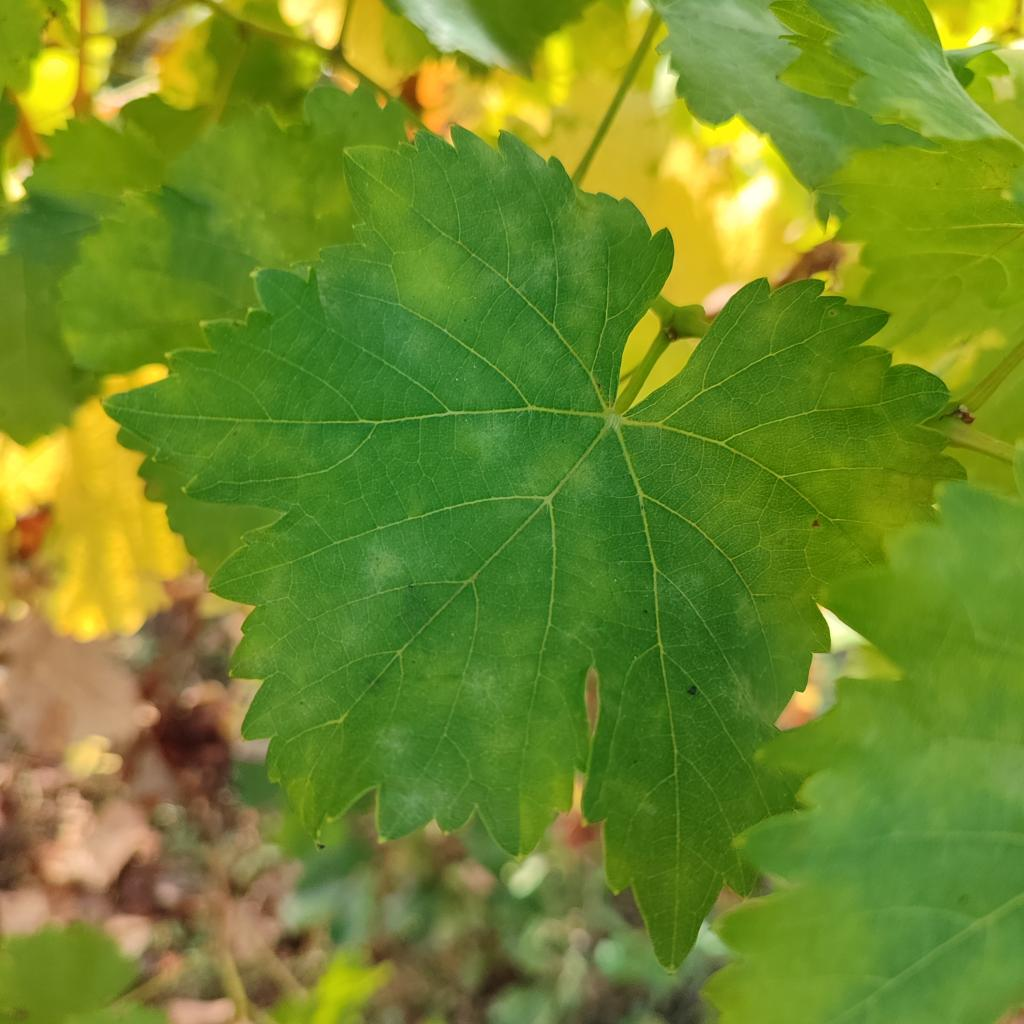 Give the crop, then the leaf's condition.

grapevine, powdery mildew
